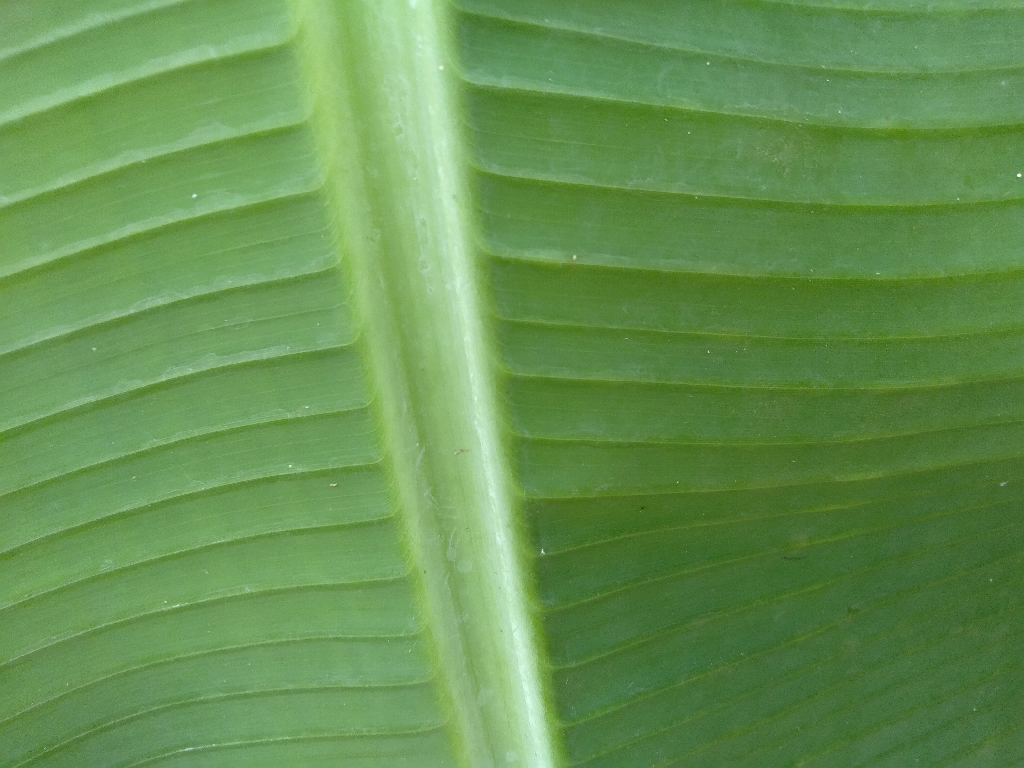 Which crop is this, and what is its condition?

banana, healthy
